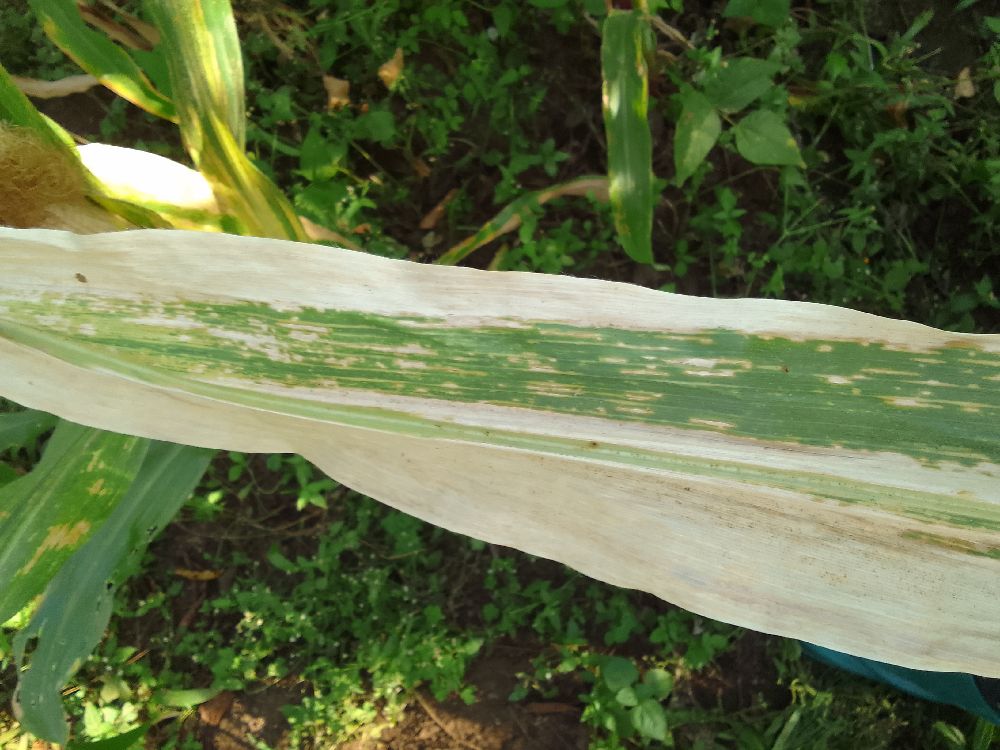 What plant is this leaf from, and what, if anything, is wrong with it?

maize, maize lethal necrosis
